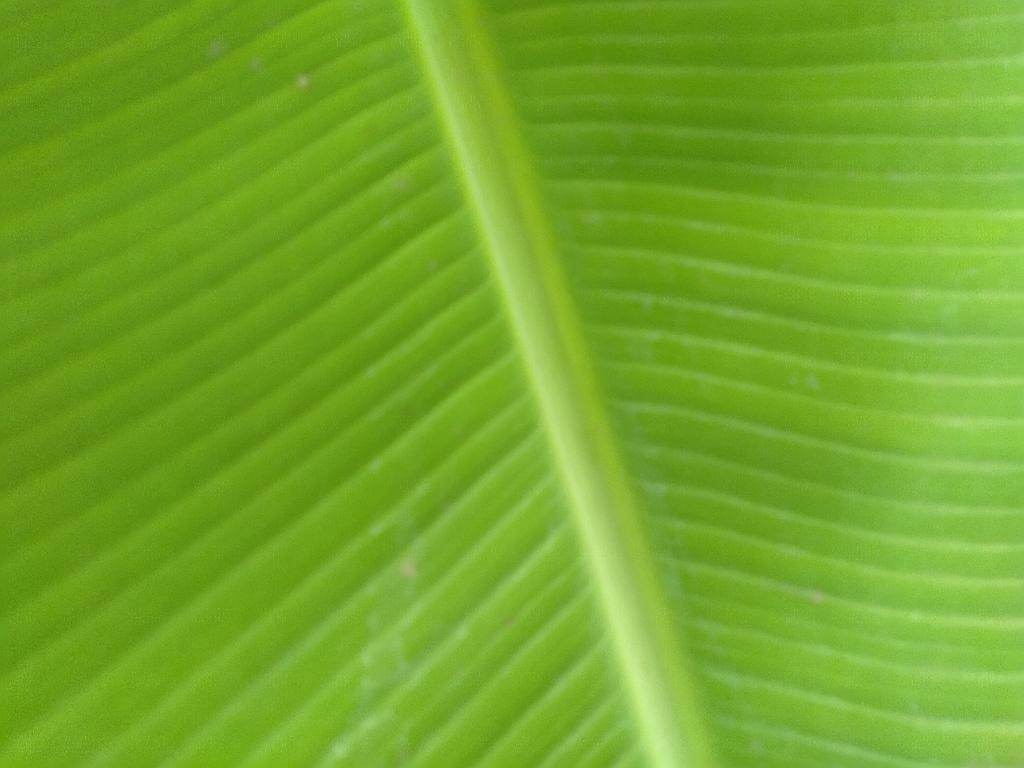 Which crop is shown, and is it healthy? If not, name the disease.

banana, healthy
